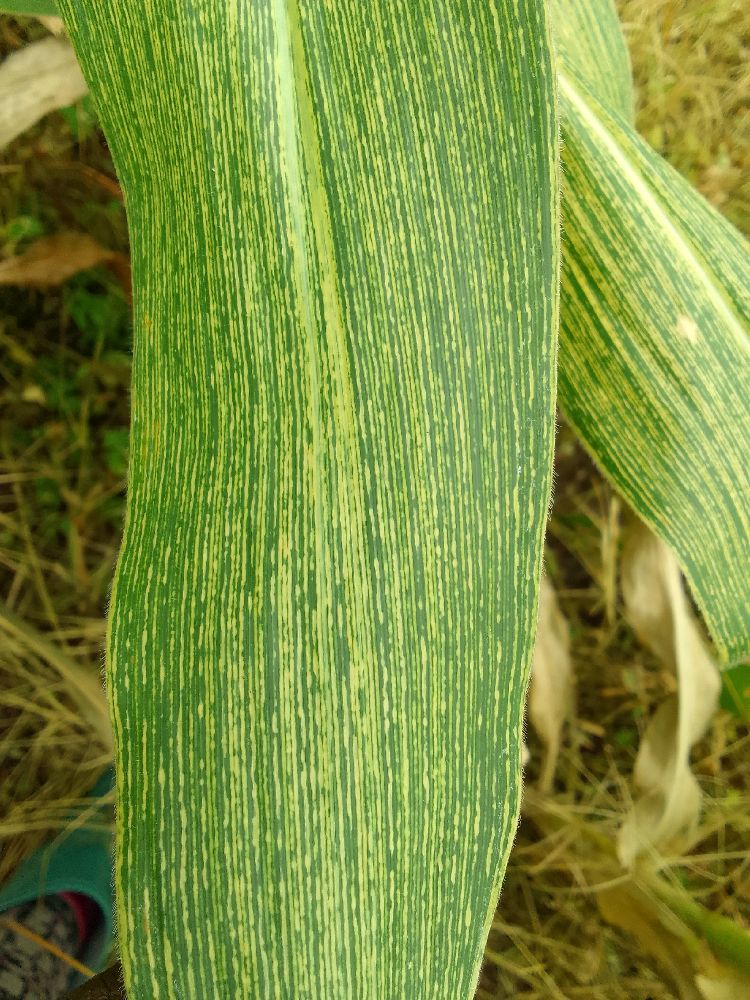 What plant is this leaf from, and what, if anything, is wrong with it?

maize, maize streak virus
